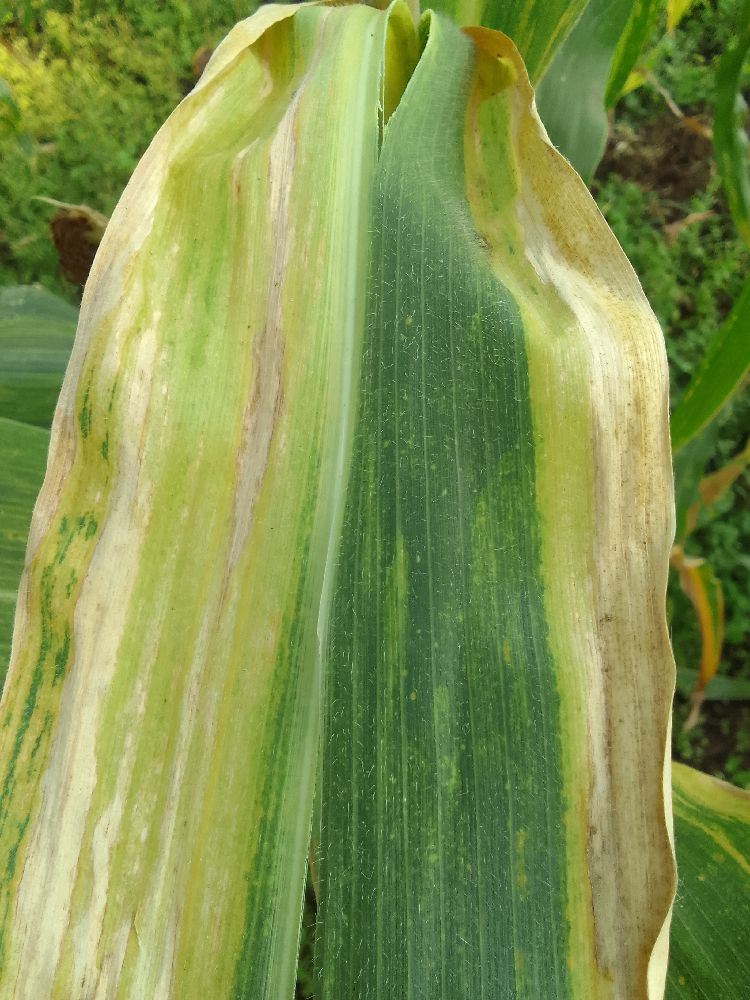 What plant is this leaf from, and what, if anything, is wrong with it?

maize, maize lethal necrosis
